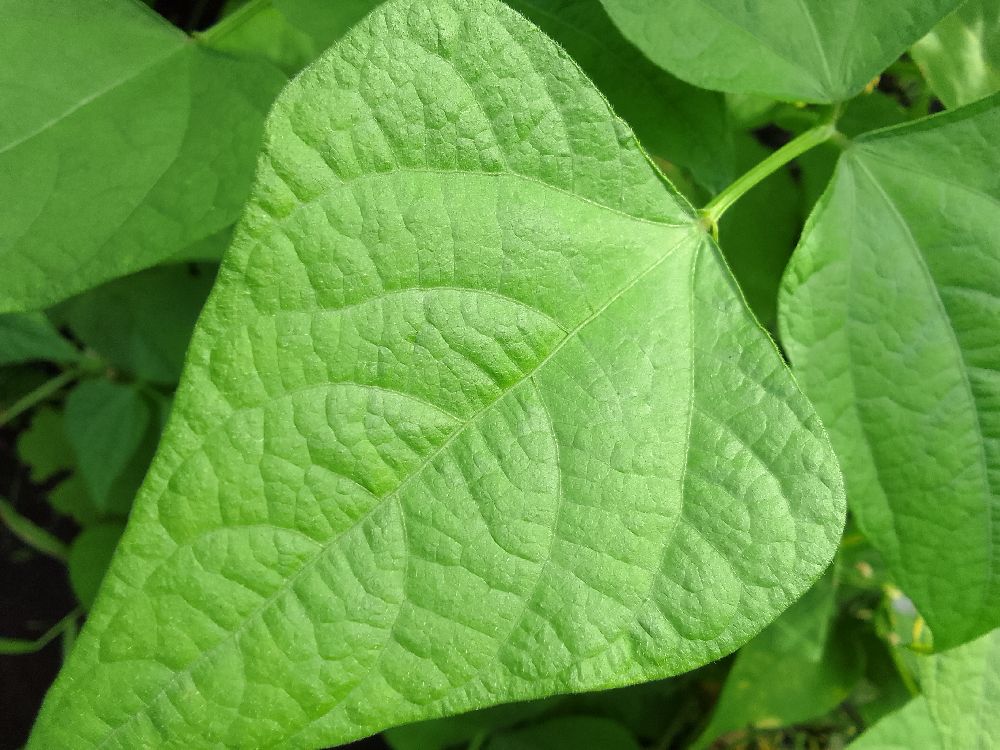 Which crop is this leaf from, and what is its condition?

common bean, healthy
